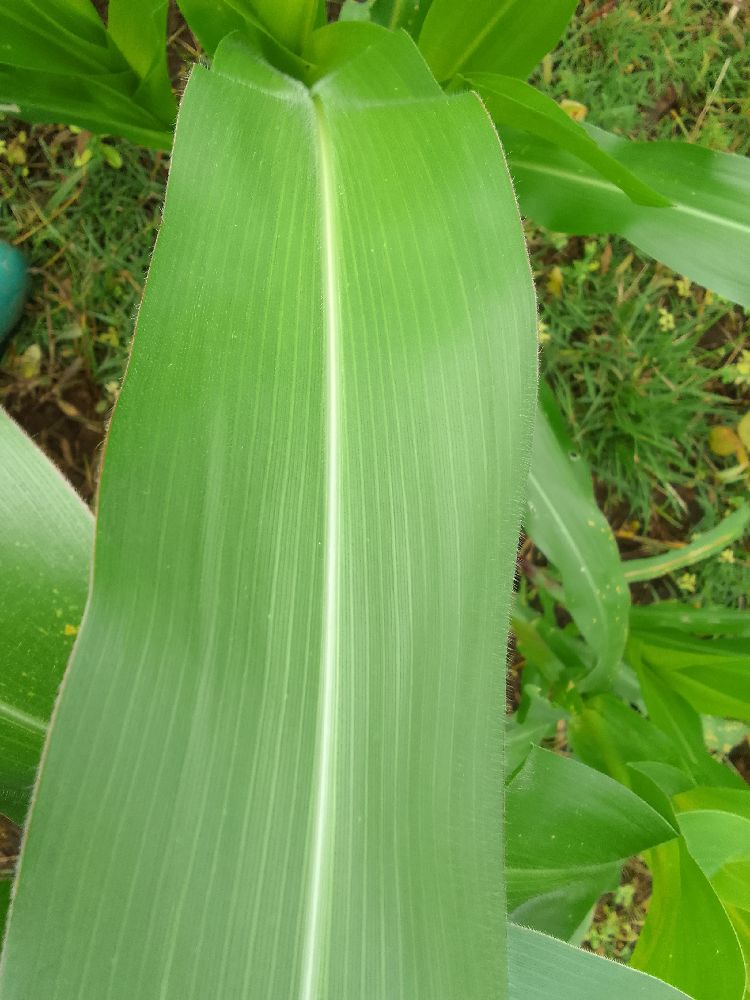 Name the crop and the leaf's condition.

maize, healthy
